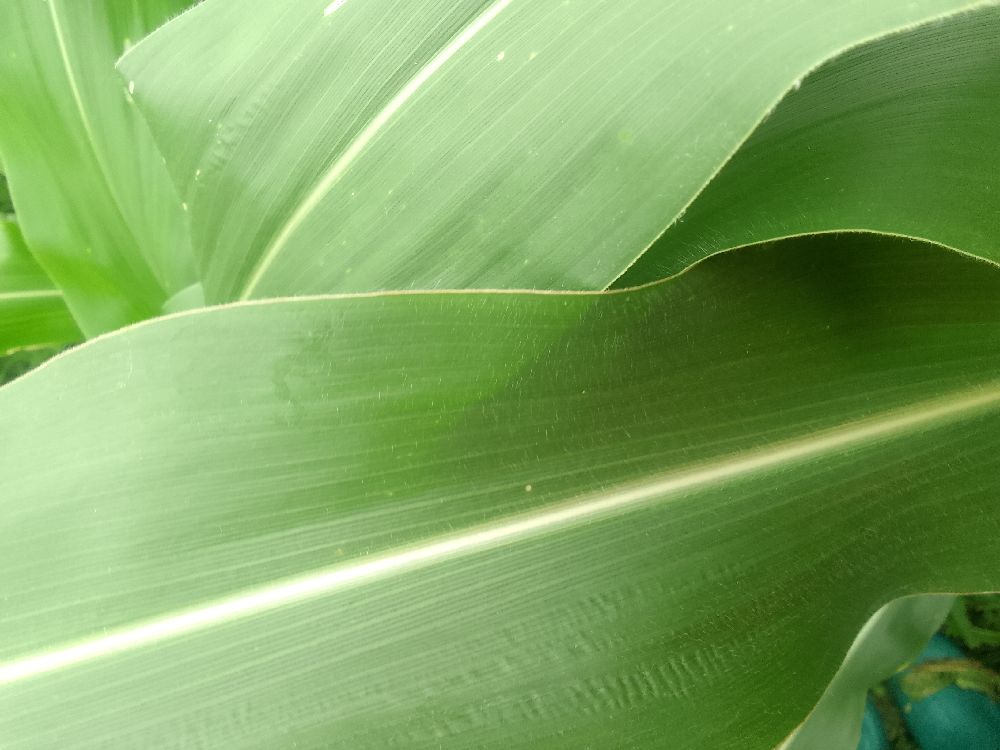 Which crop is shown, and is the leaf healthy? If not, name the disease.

maize, healthy
